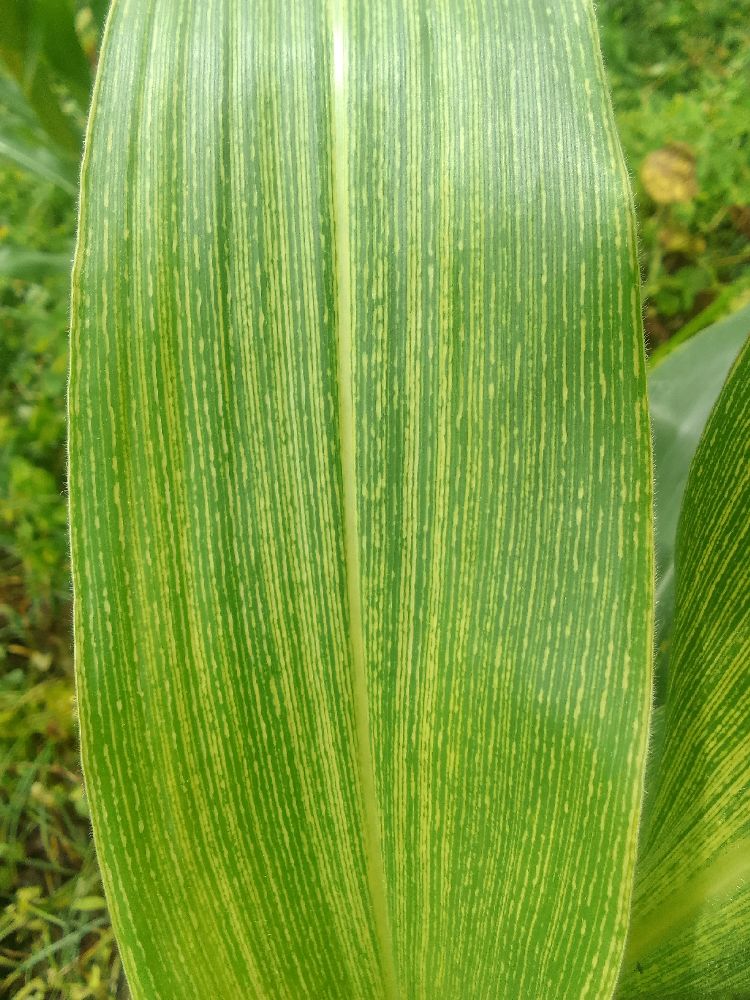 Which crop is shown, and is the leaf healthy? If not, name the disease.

maize, maize streak virus
